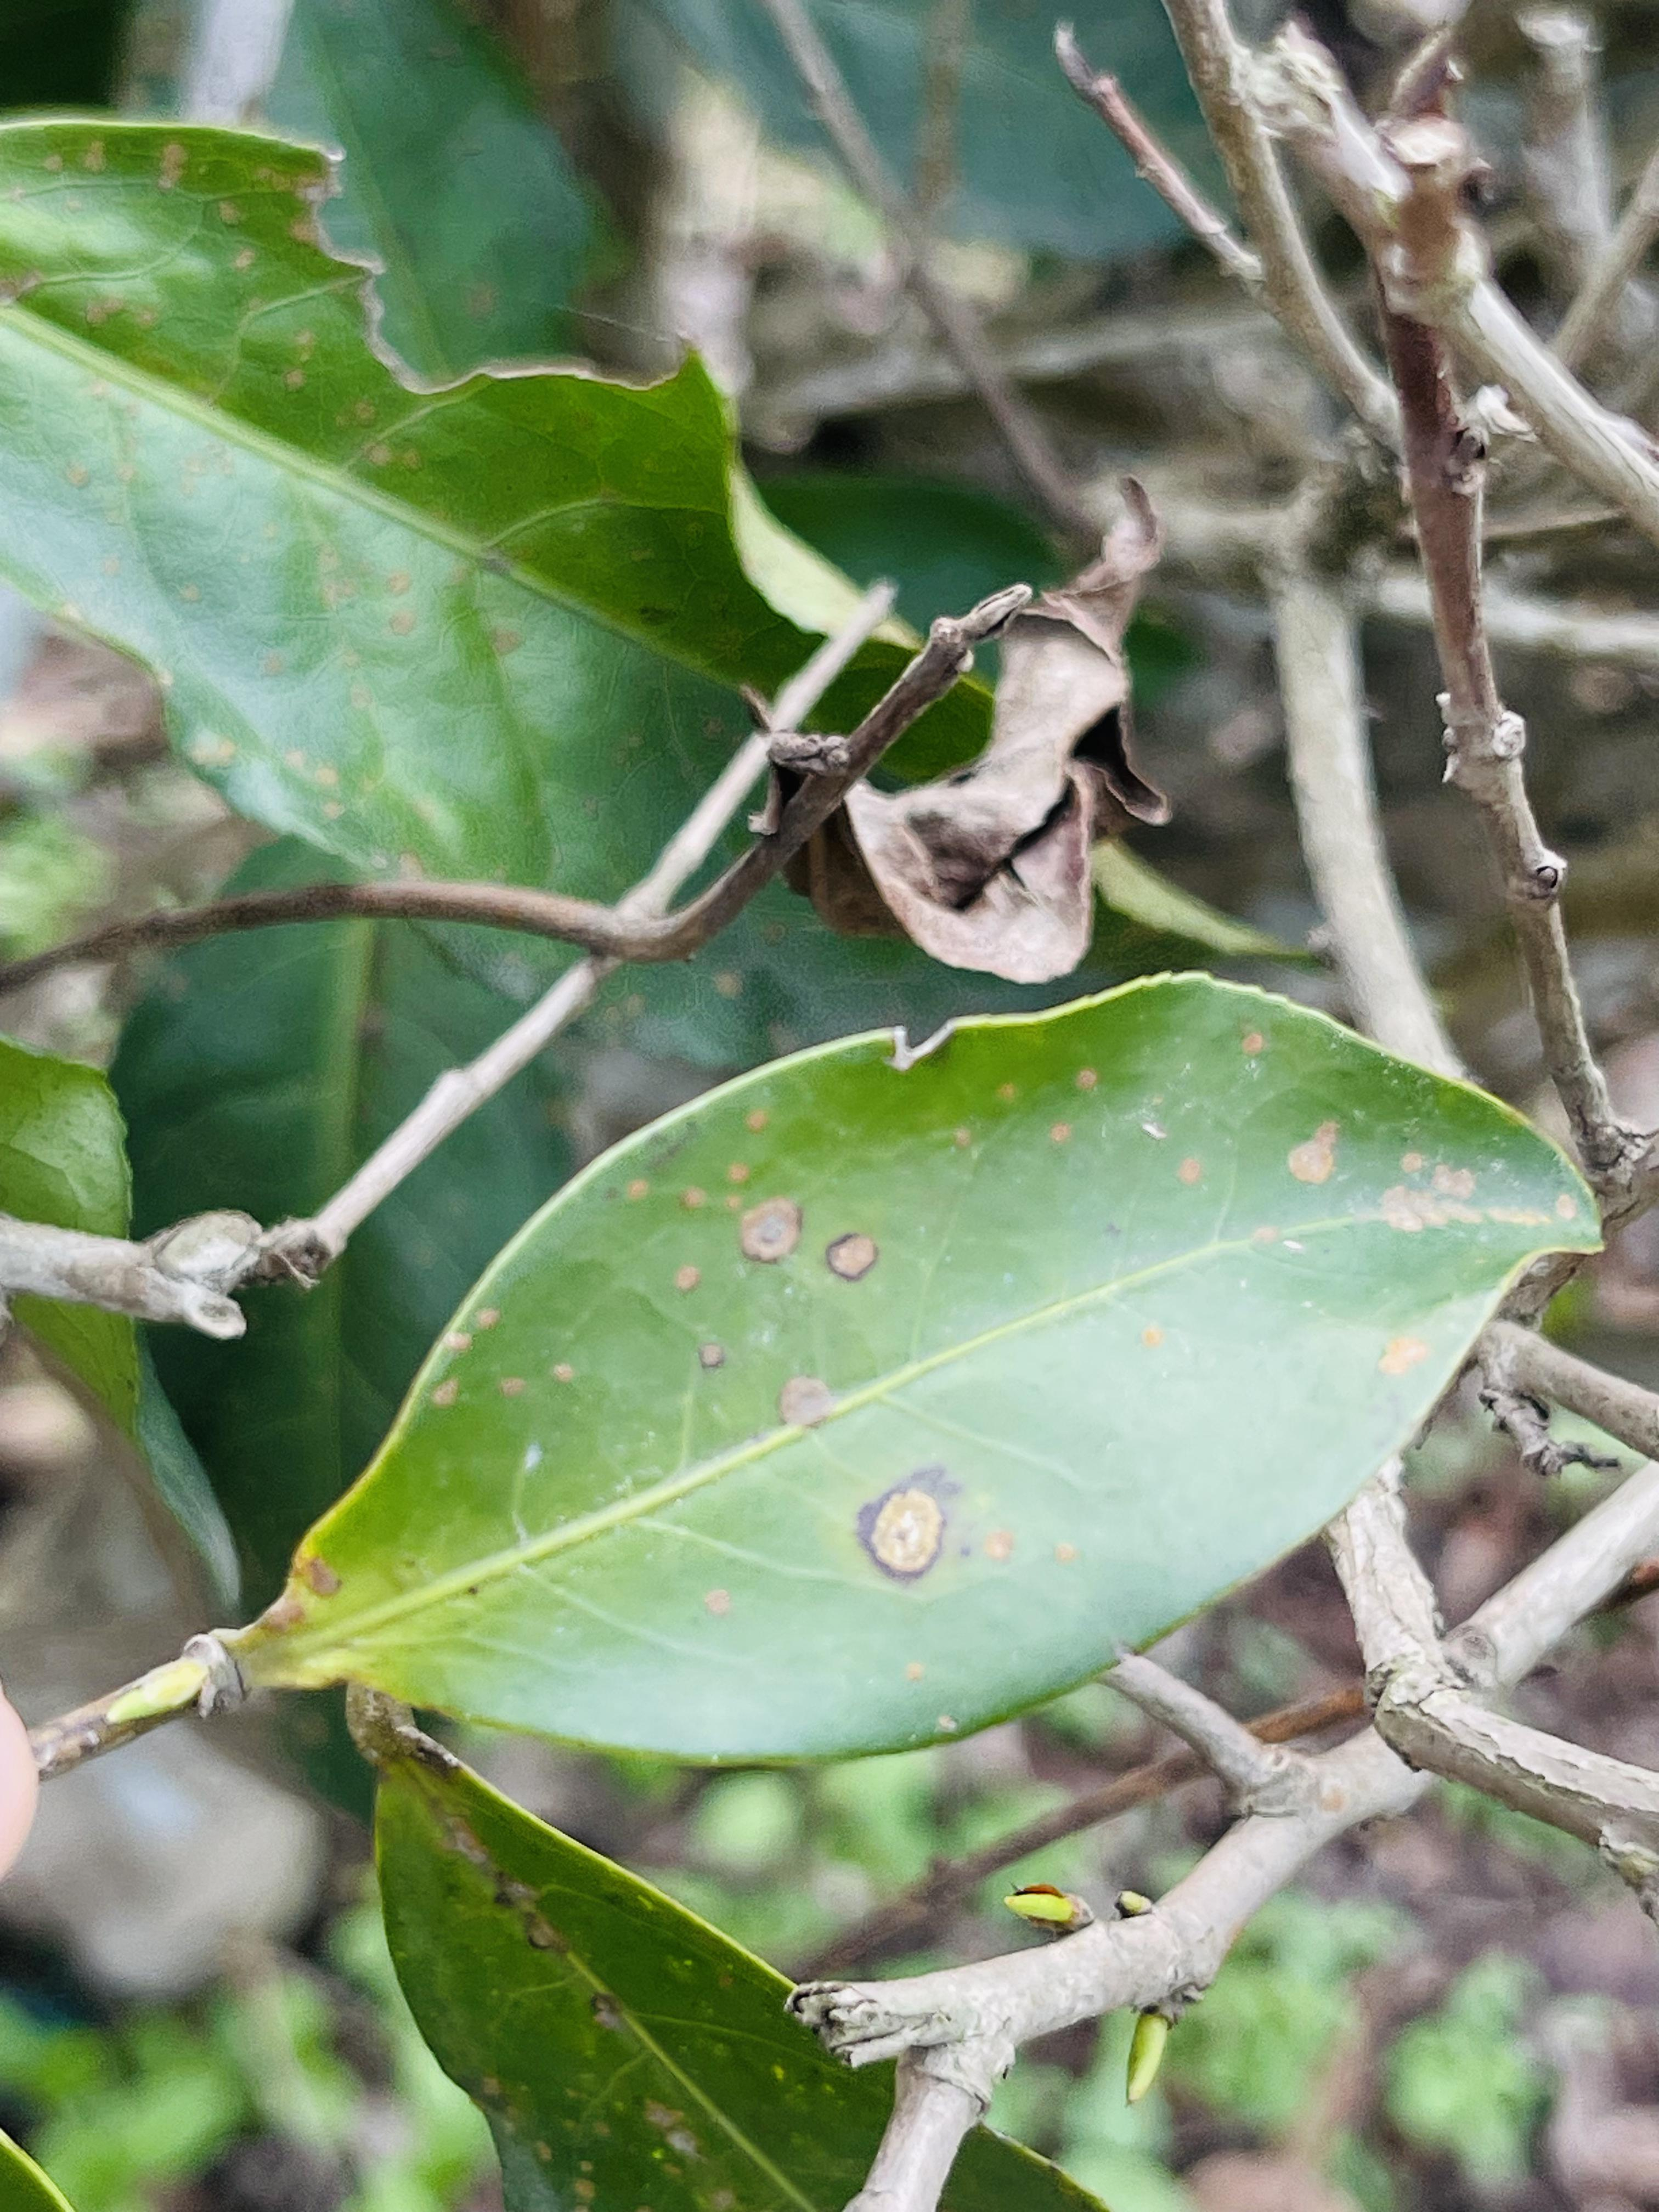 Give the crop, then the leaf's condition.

tea, red rust
